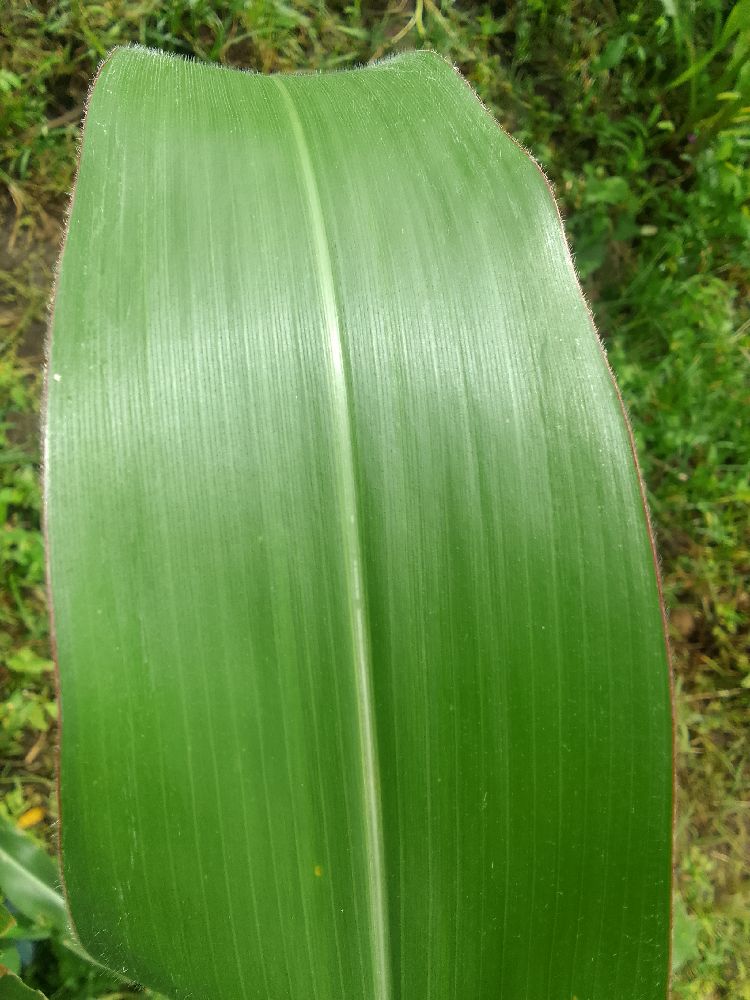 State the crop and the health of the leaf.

maize, healthy
